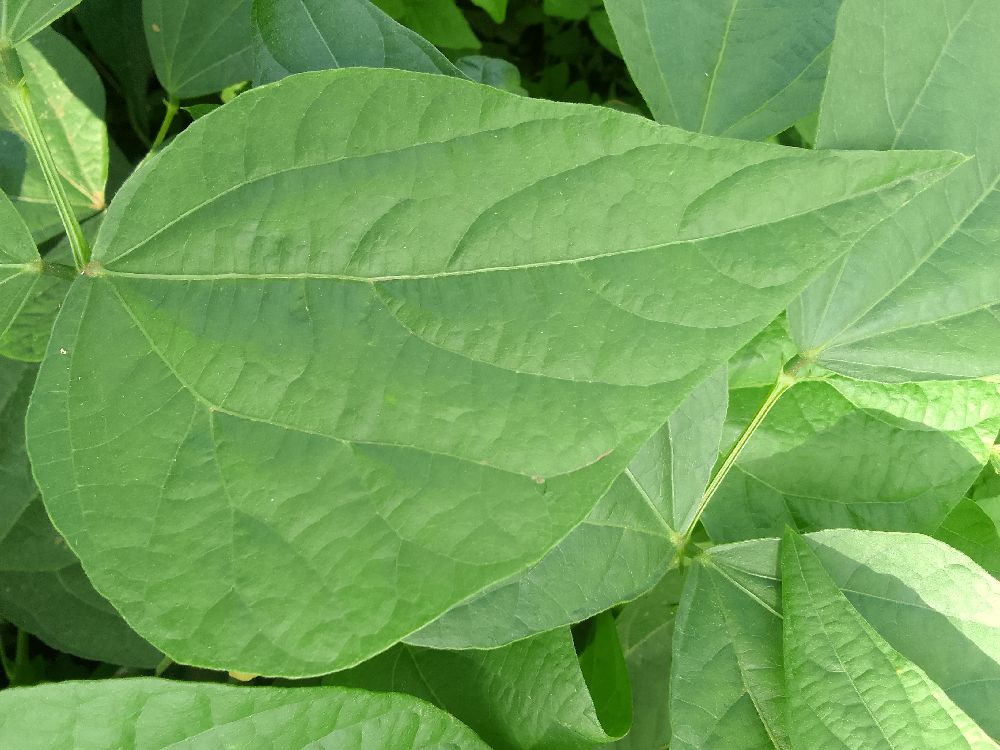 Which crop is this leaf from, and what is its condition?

common bean, healthy
